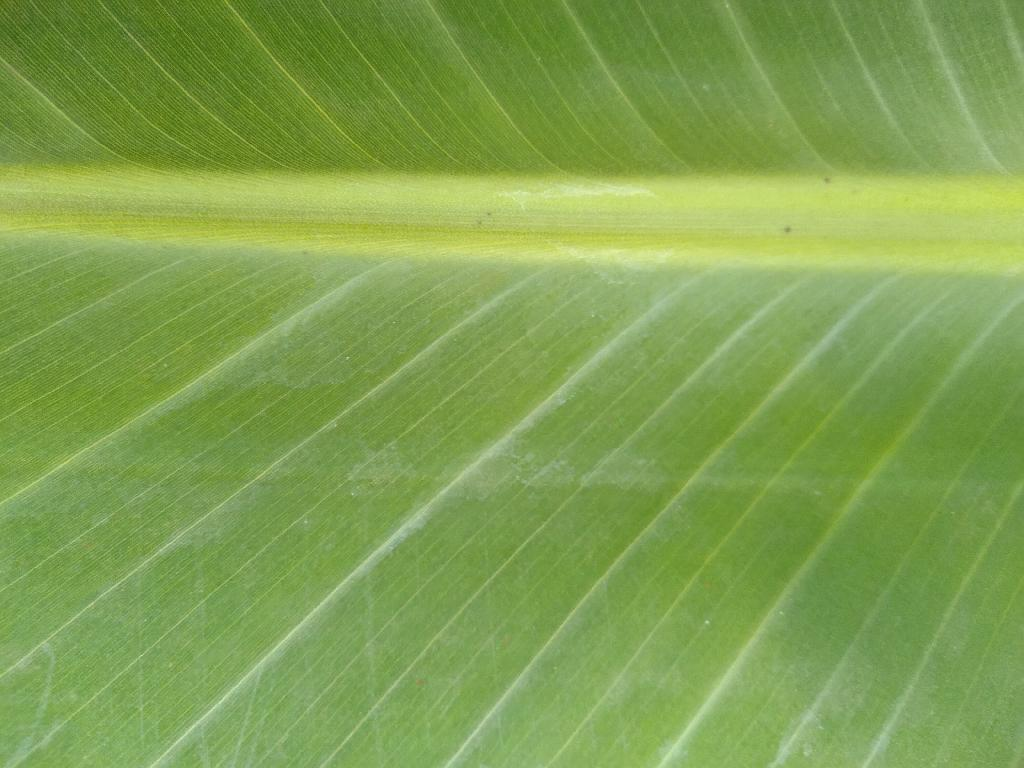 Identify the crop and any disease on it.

banana, healthy
